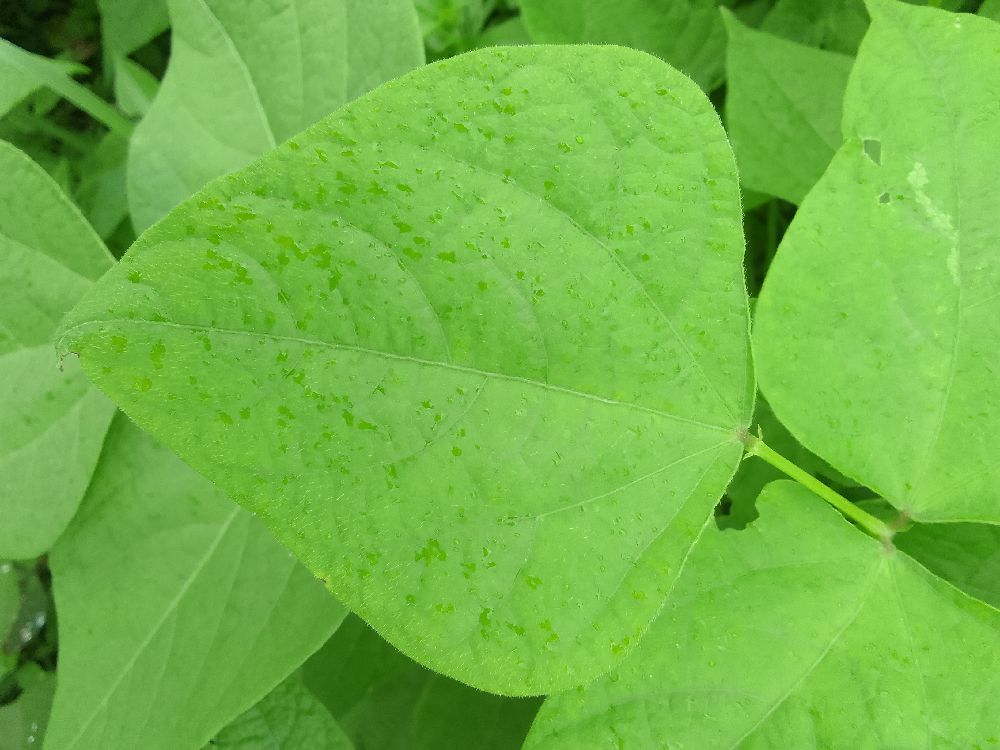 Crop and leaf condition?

common bean, healthy
